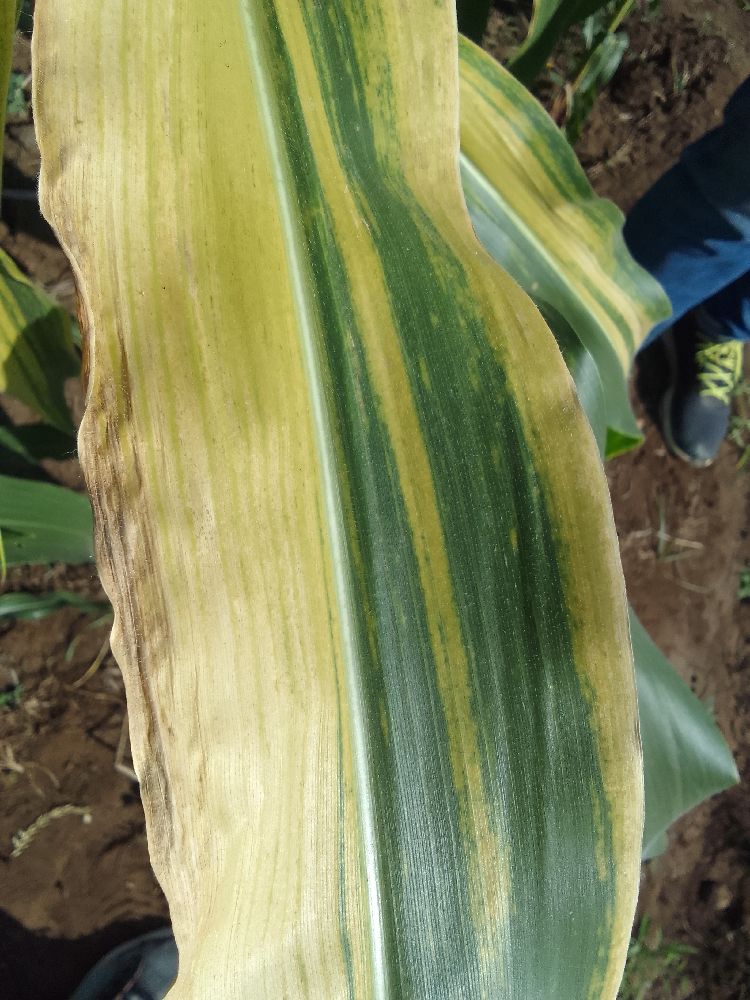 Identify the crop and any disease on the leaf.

maize, maize lethal necrosis
